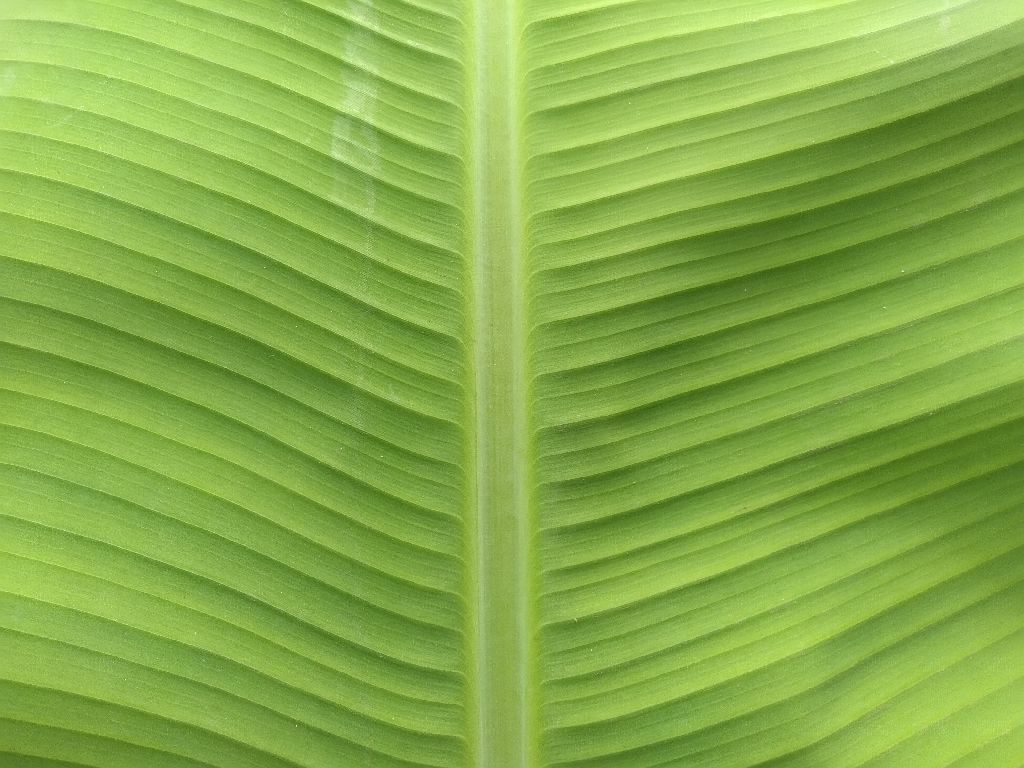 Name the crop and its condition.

banana, healthy
